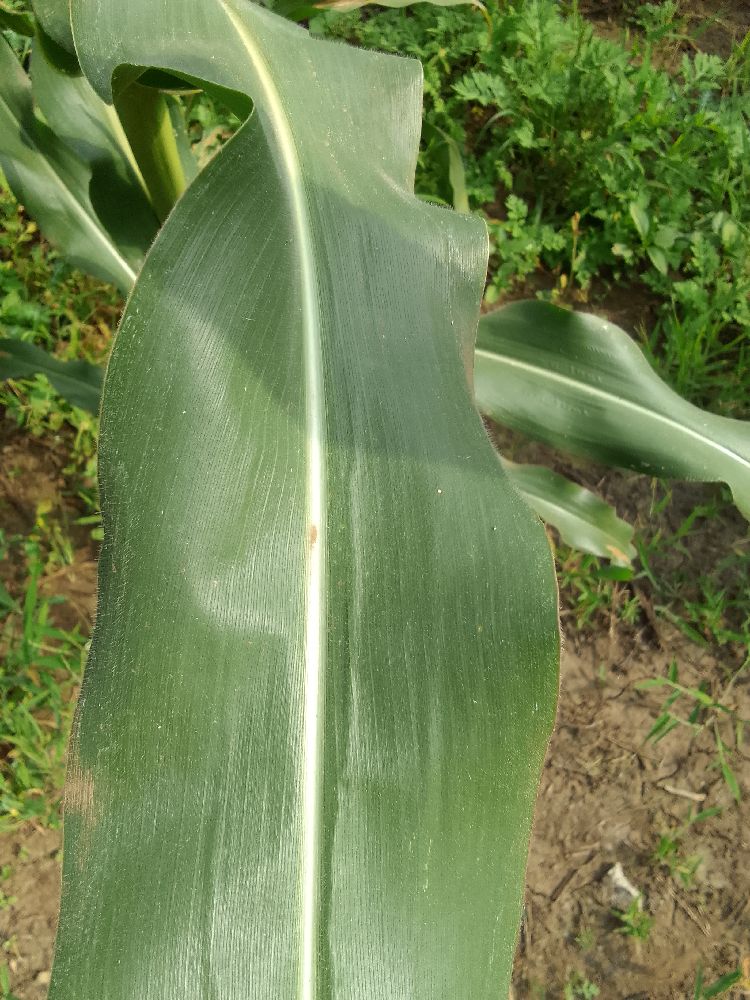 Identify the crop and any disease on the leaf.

maize, healthy
